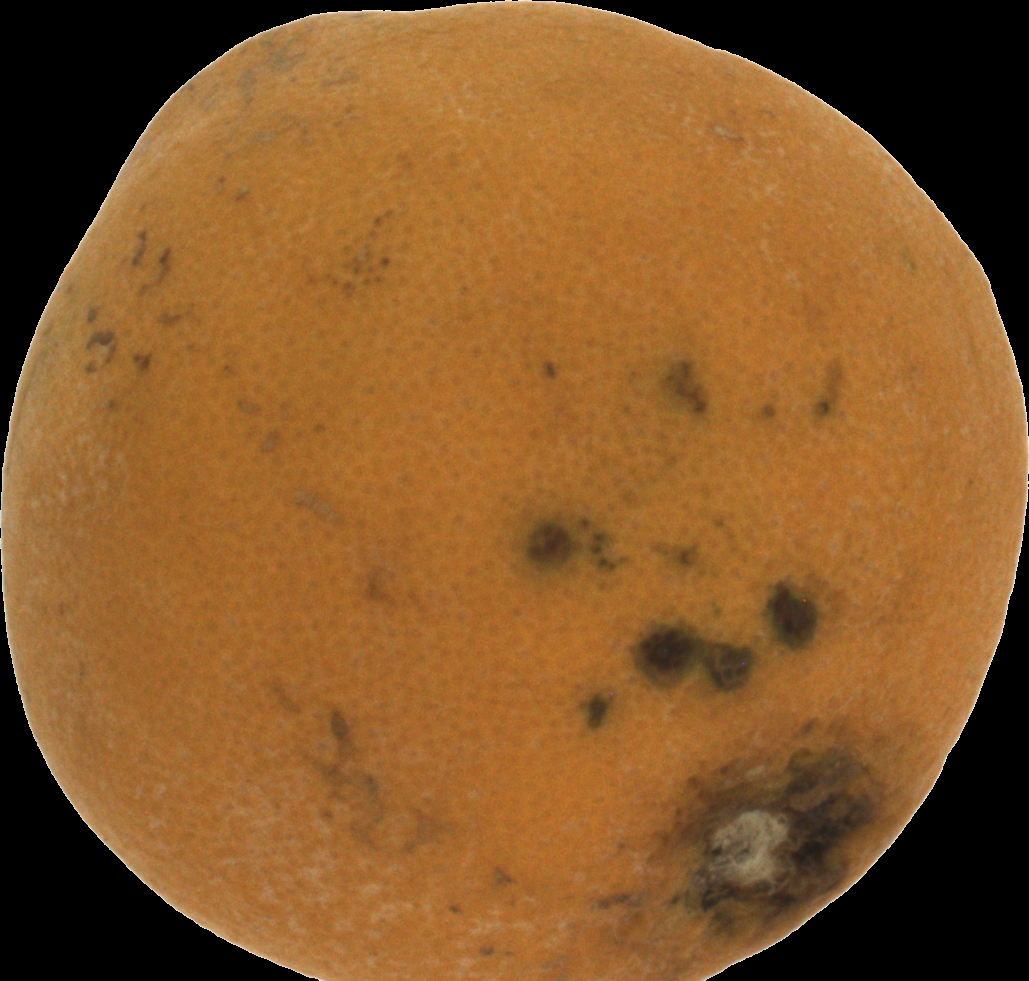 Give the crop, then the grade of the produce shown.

orange, bad
